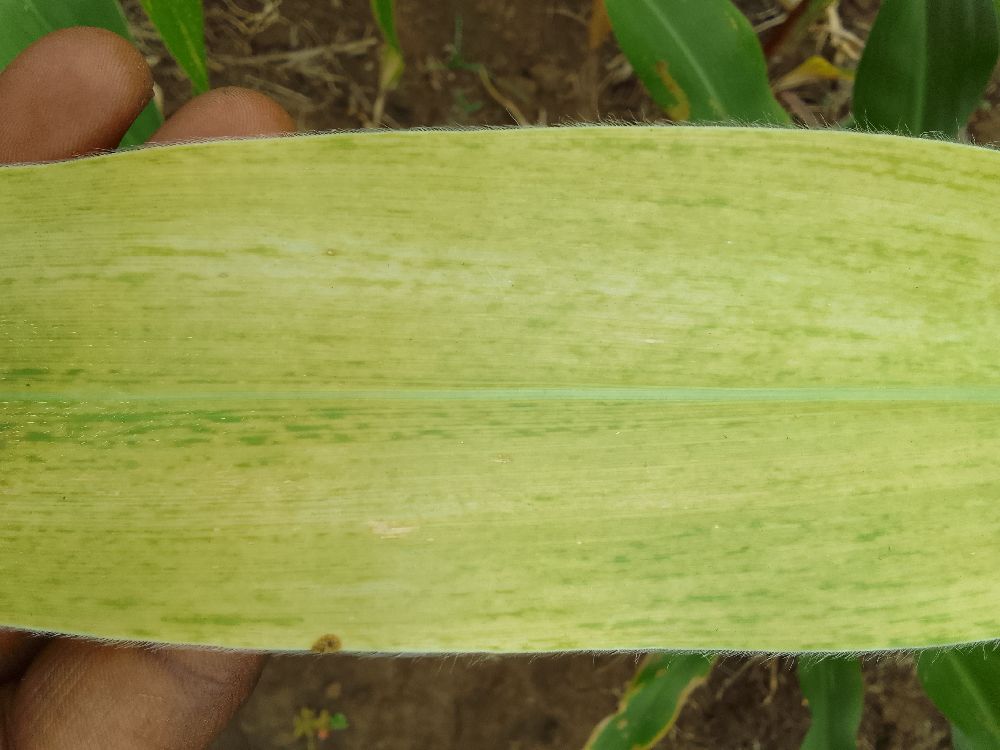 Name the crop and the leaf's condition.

maize, maize lethal necrosis
